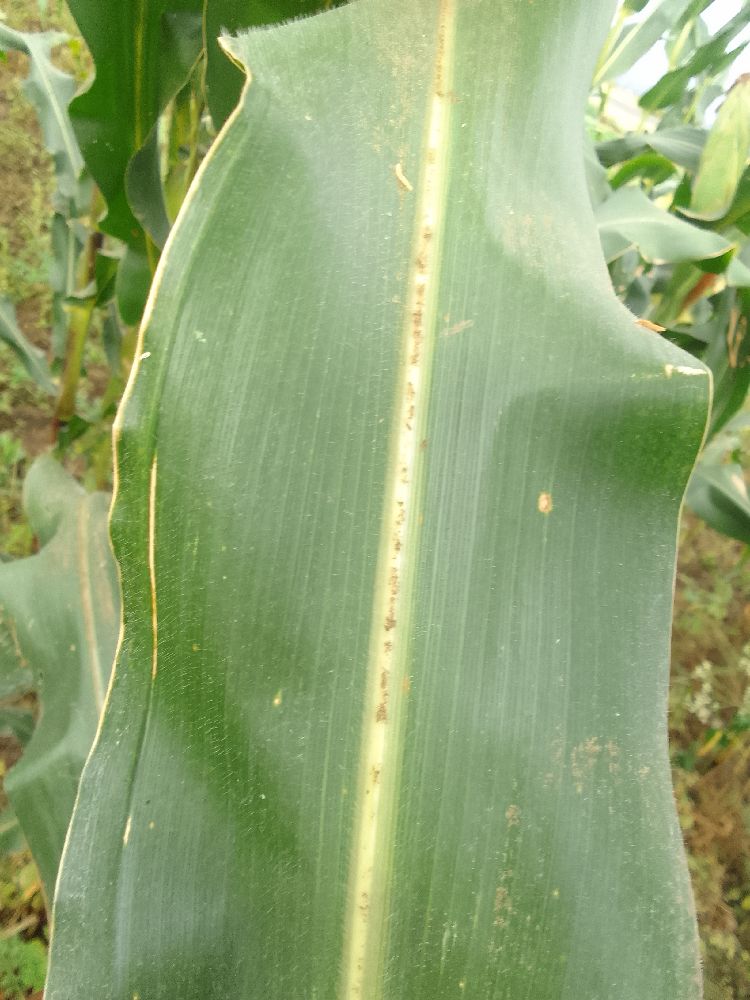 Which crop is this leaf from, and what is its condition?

maize, healthy
